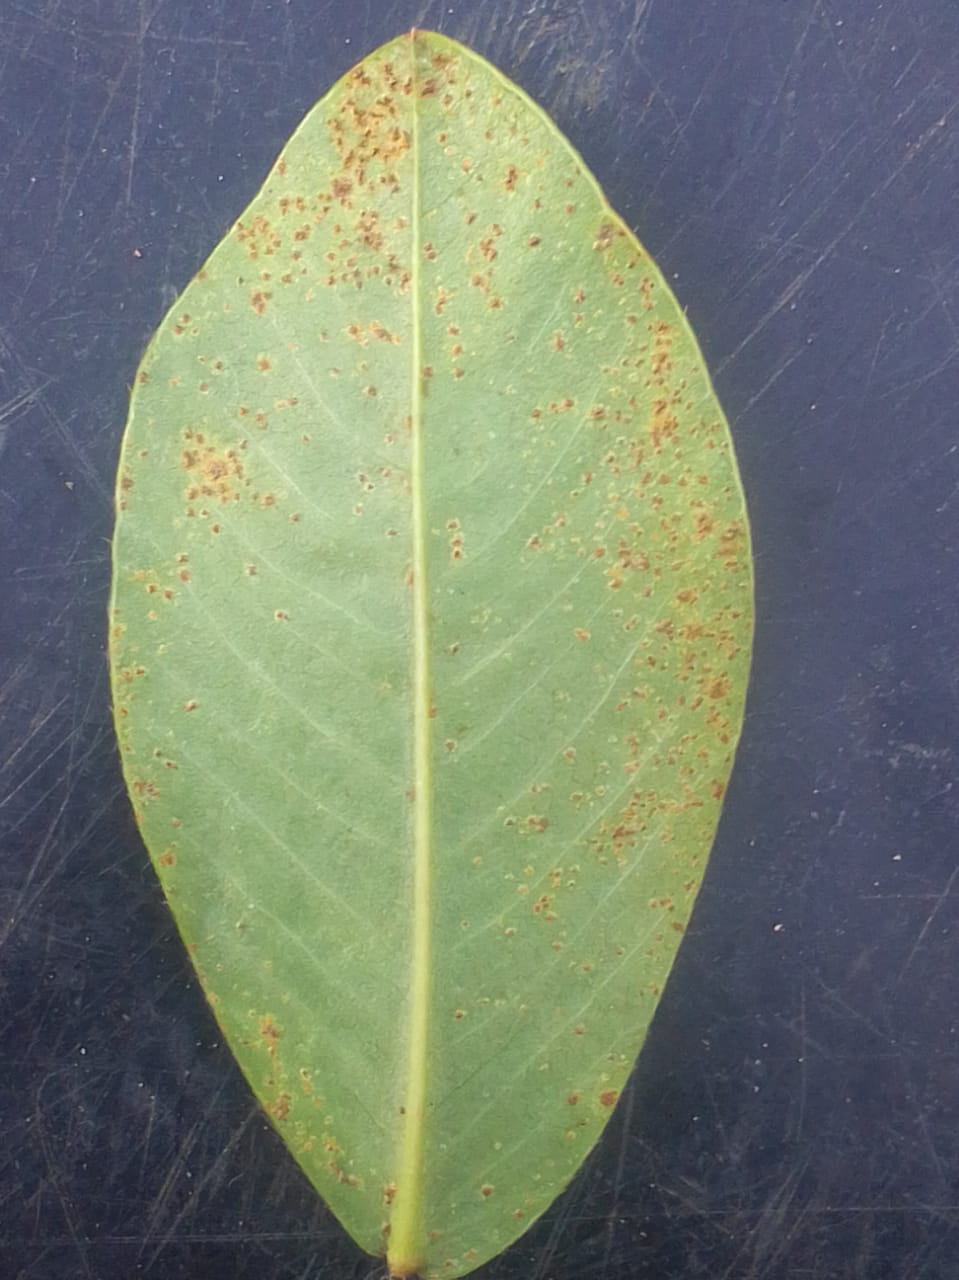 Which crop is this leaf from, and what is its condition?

peanut, puccinia arachidis
